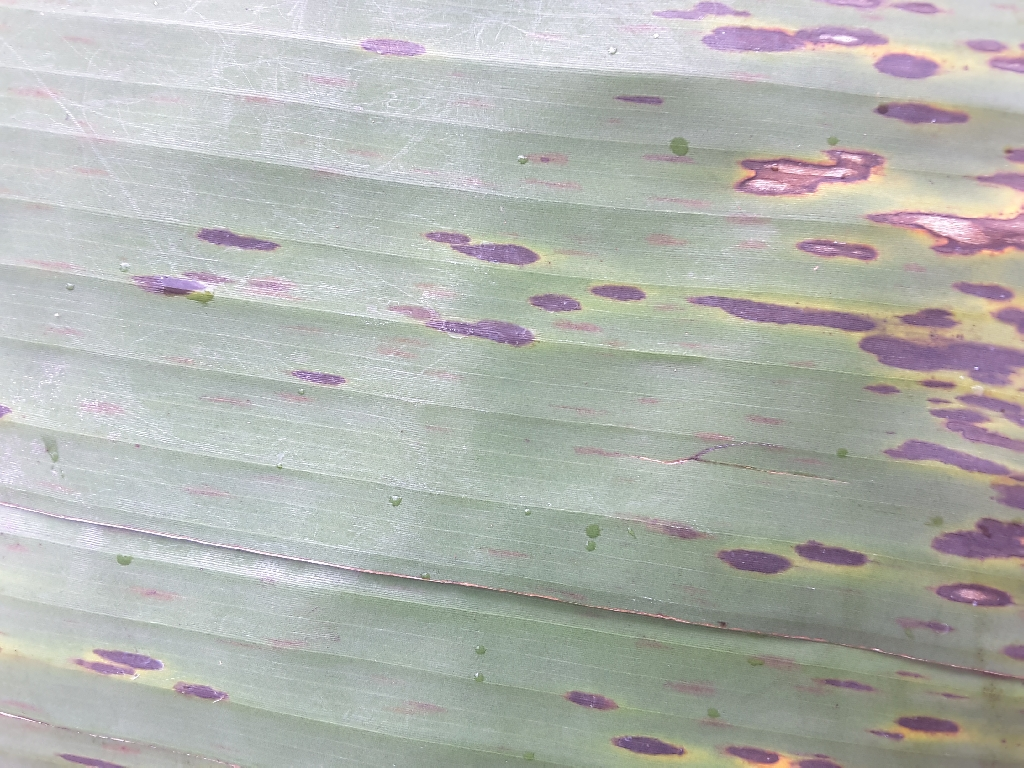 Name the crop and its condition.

banana, black sigatoka
